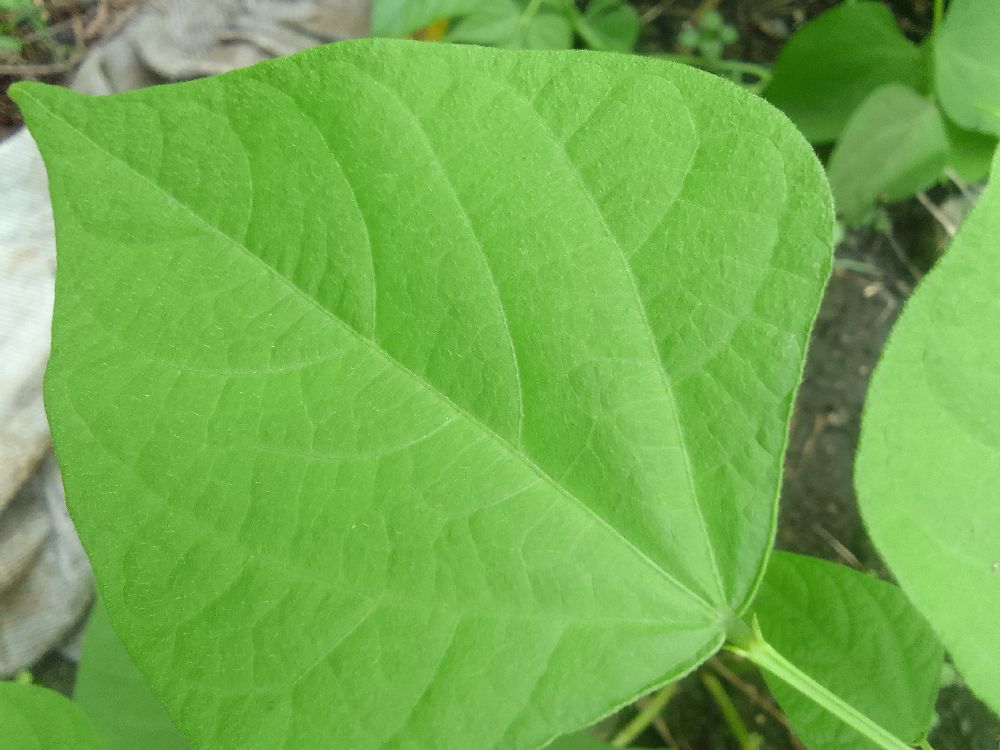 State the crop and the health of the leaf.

common bean, healthy
